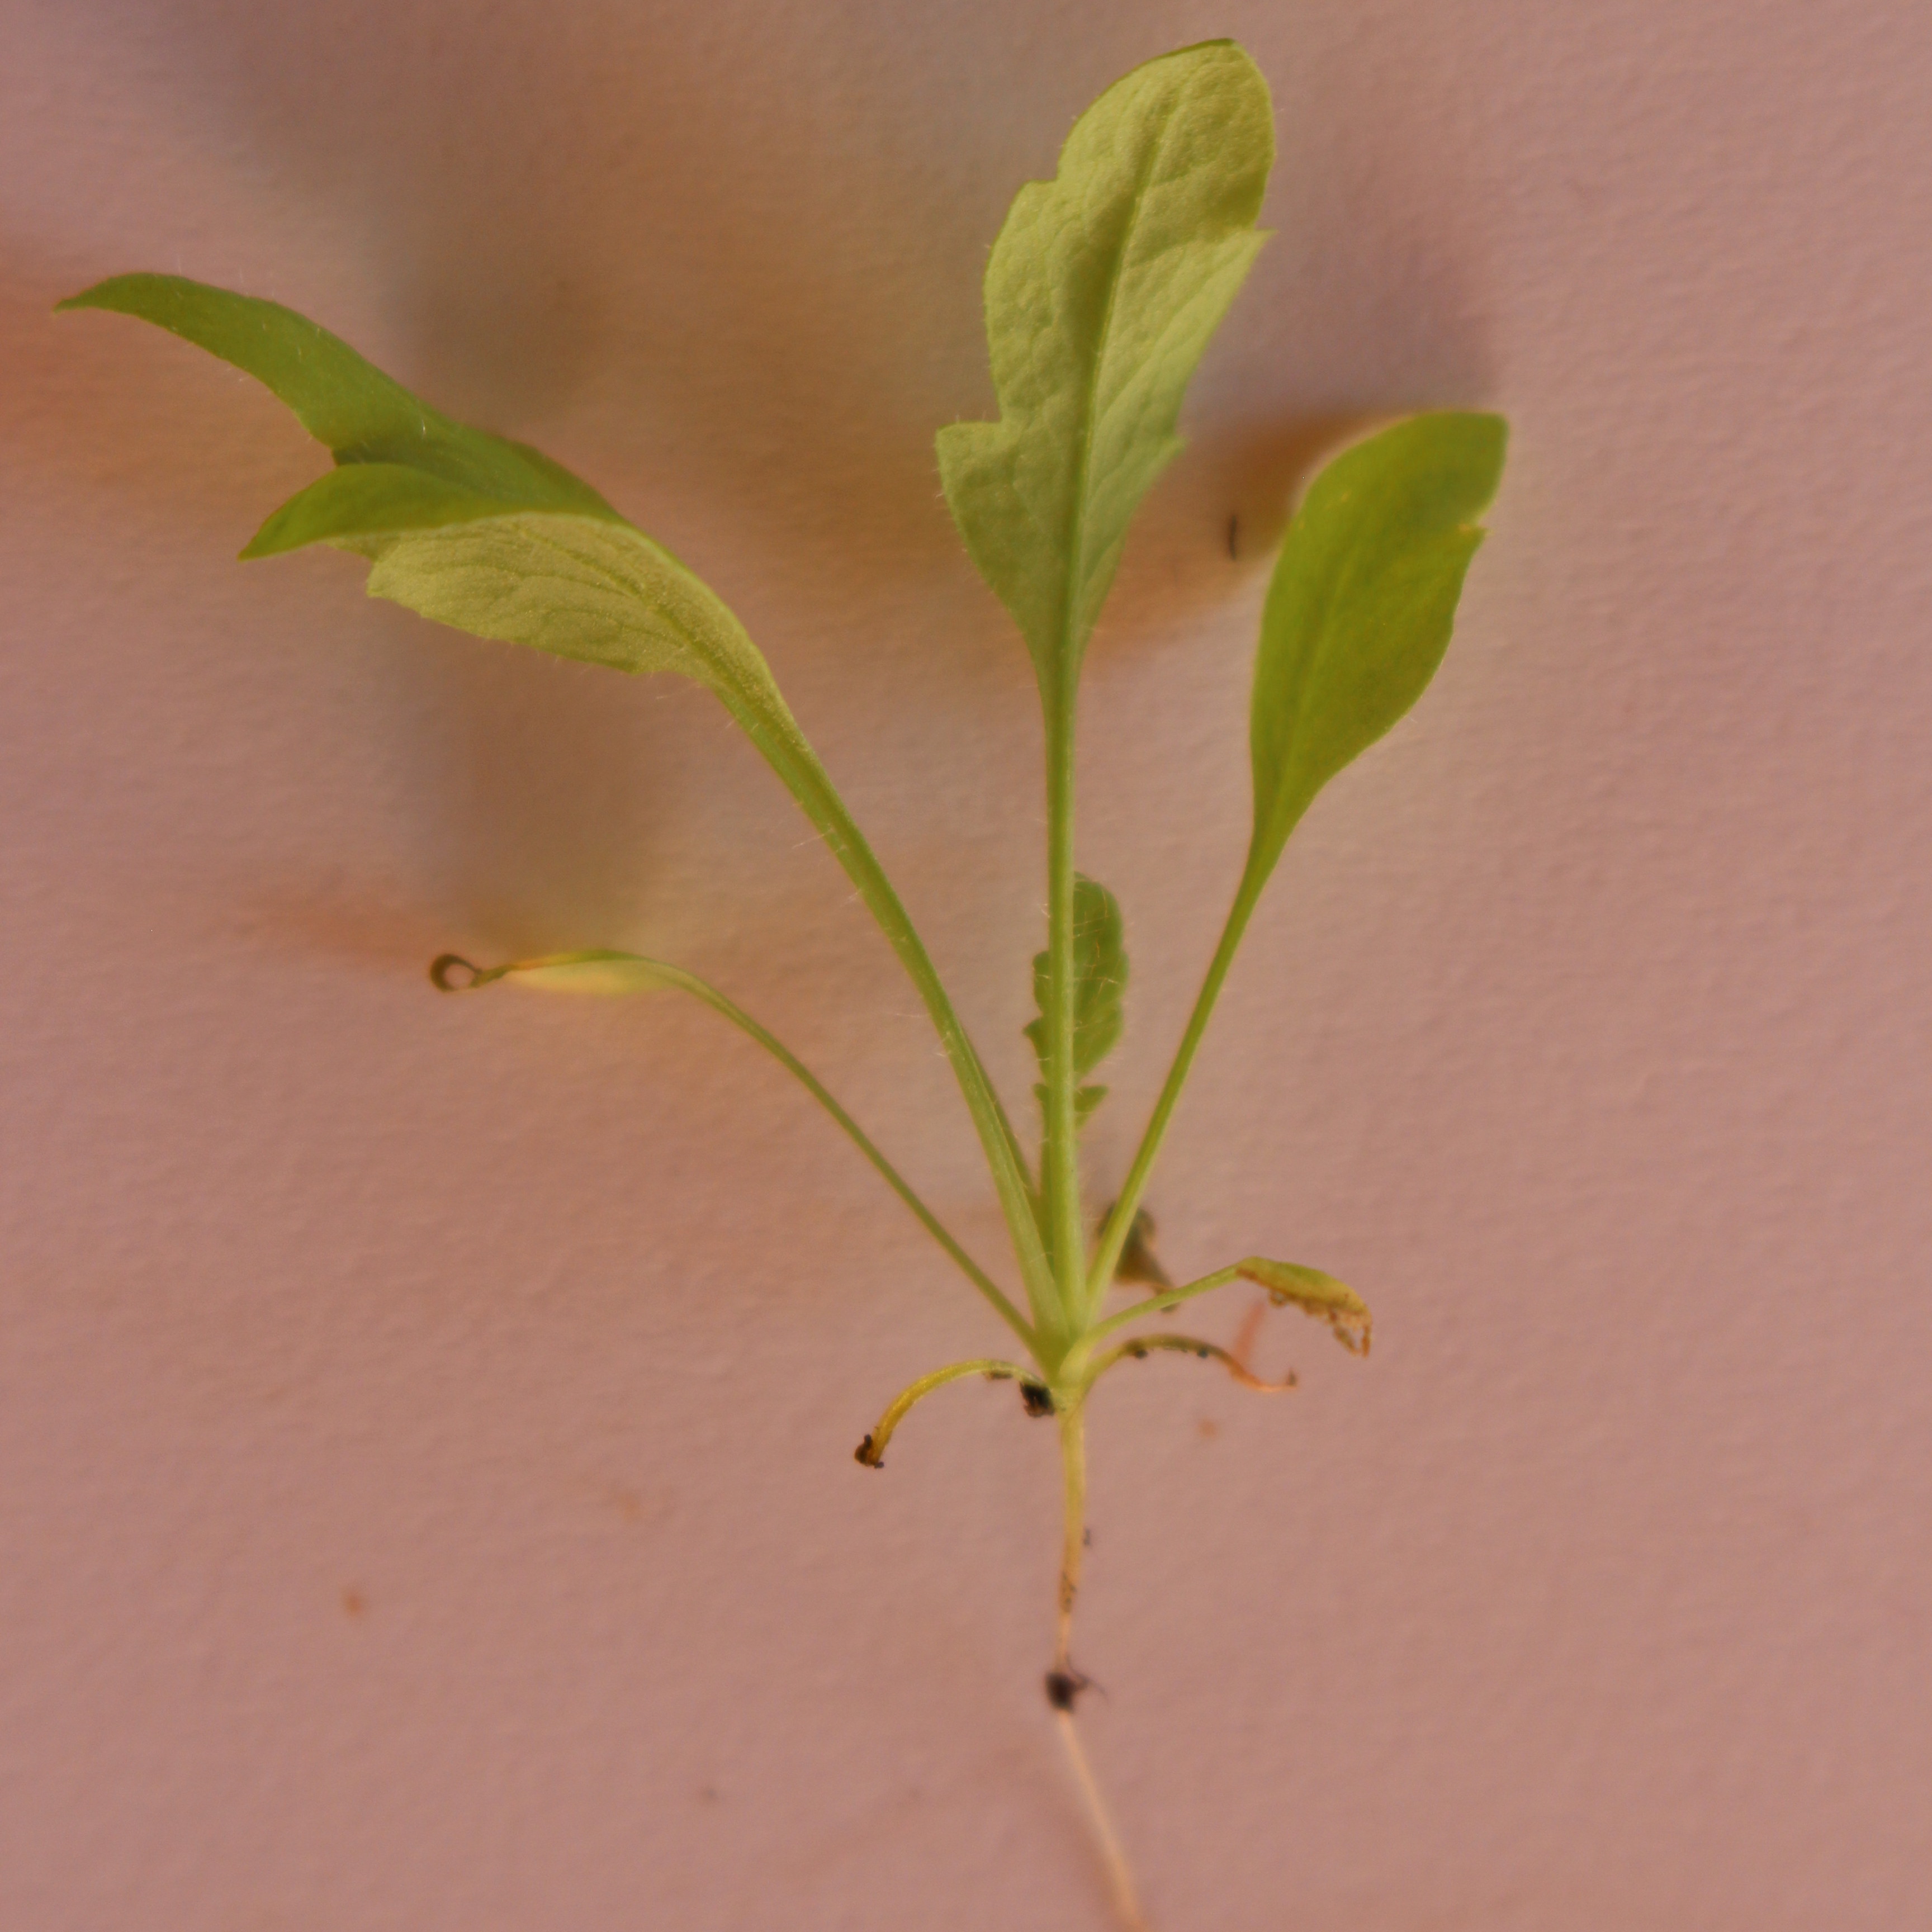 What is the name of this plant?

Papaver rhoeas
